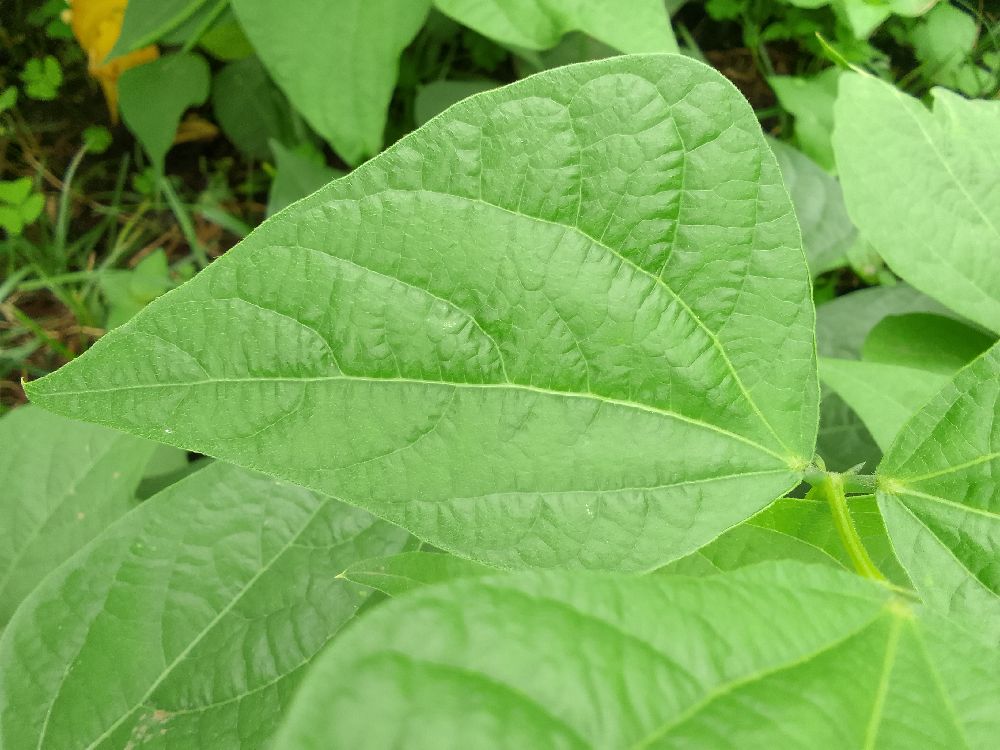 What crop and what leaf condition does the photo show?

common bean, healthy
